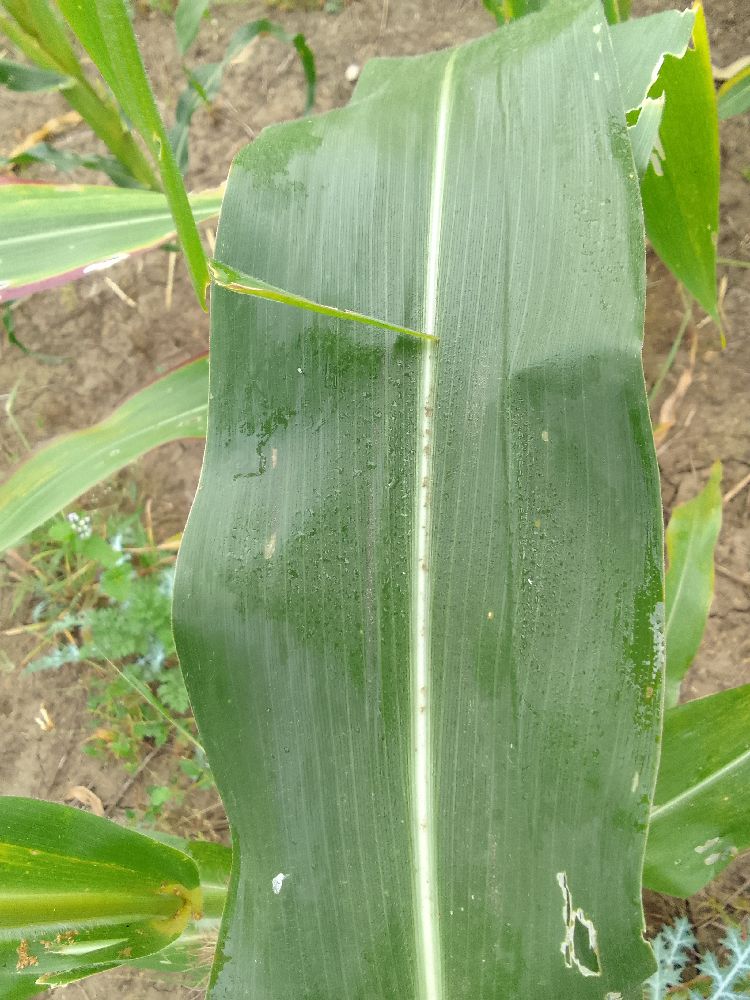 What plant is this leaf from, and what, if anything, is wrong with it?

maize, healthy
